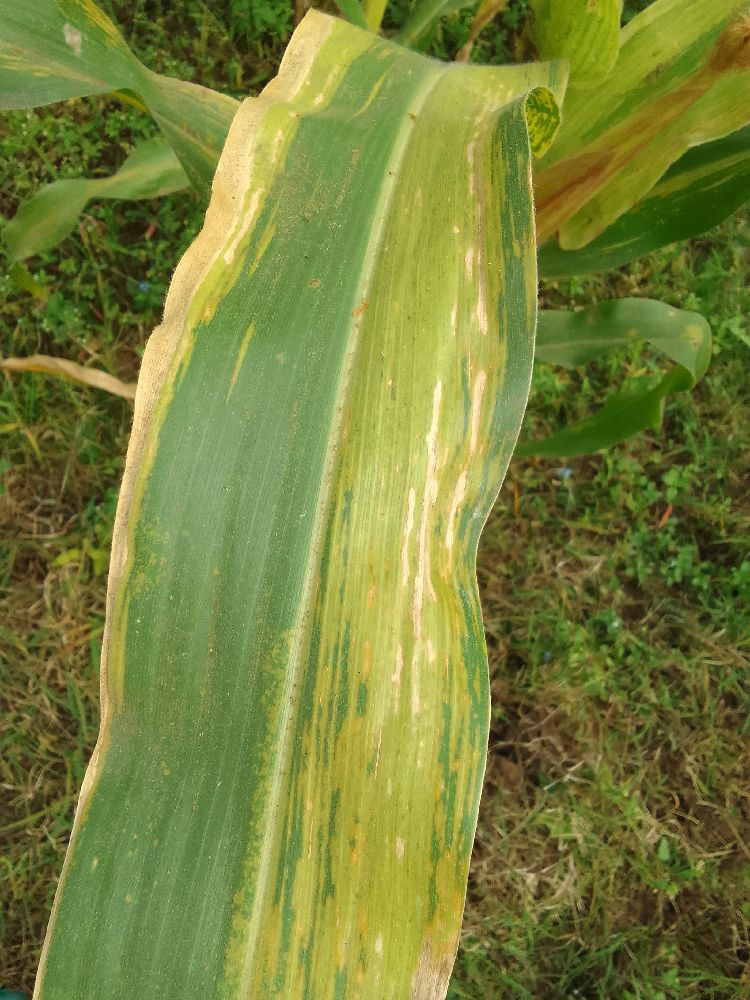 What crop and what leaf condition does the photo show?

maize, maize lethal necrosis
